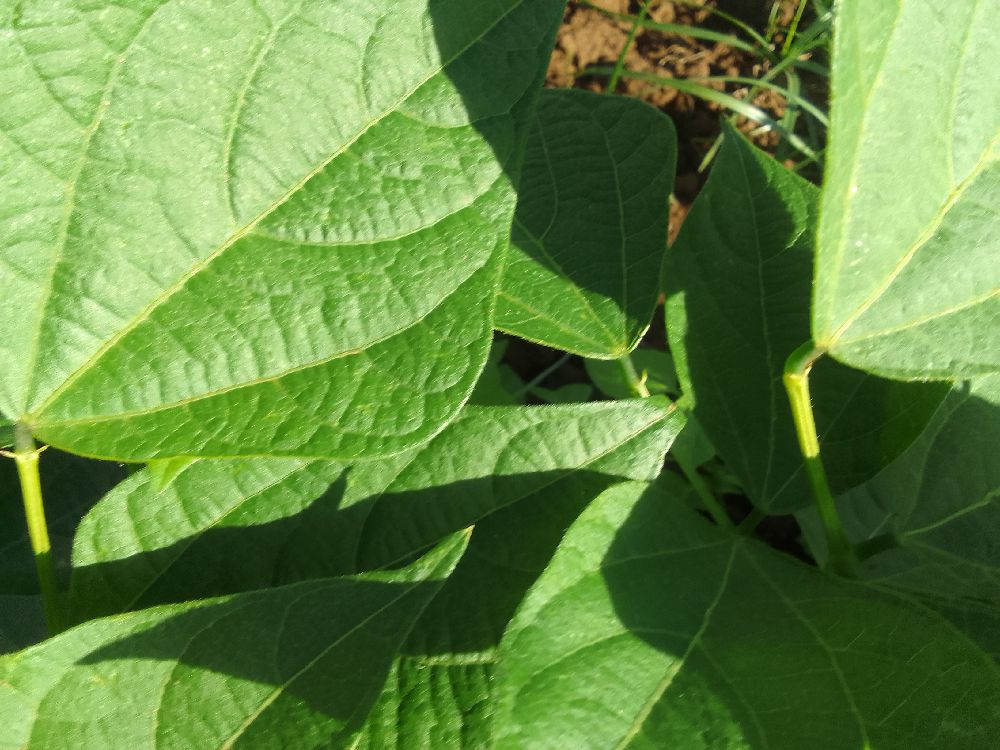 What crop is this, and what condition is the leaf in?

common bean, healthy
